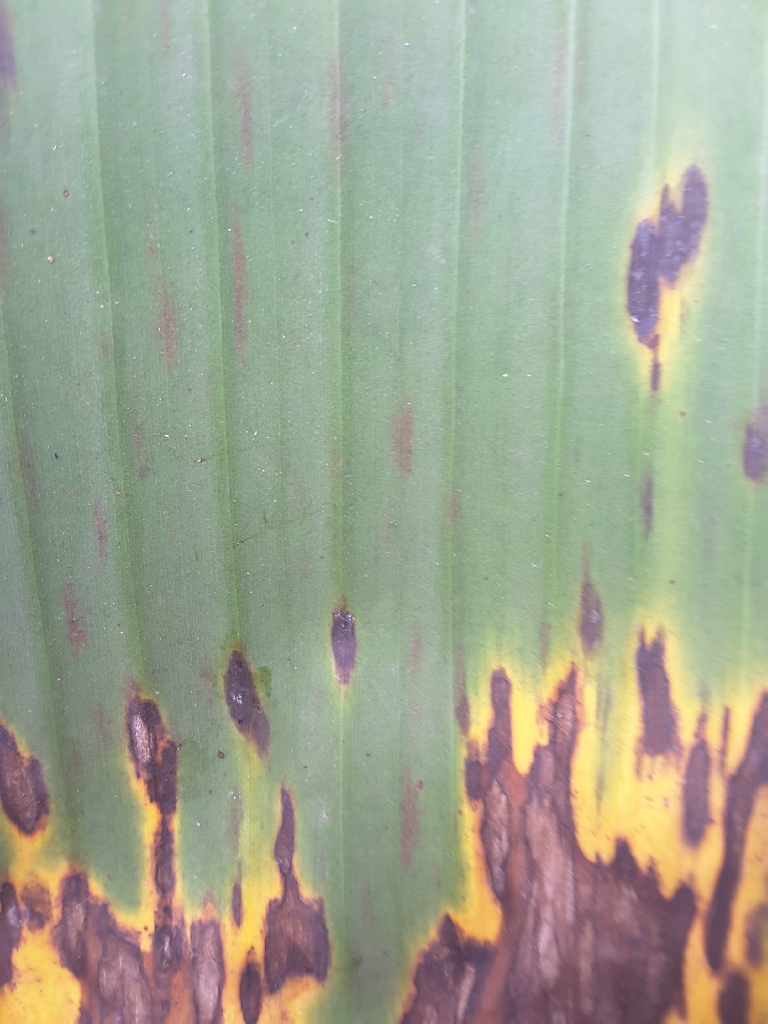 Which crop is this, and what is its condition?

banana, black sigatoka
